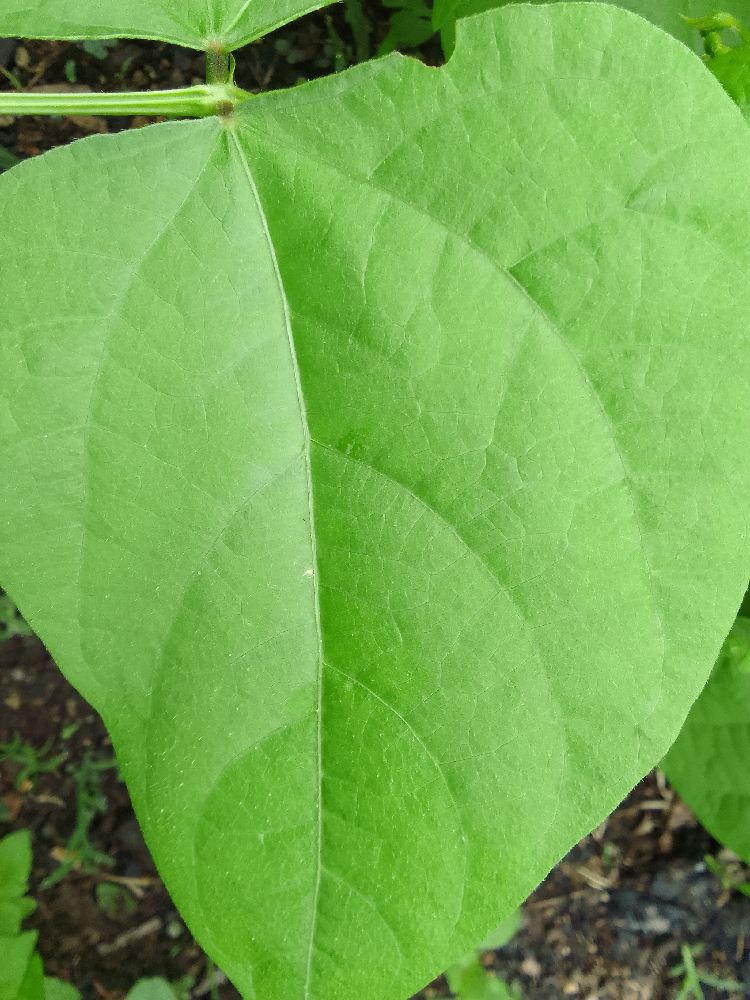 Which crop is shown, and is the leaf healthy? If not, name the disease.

common bean, healthy
